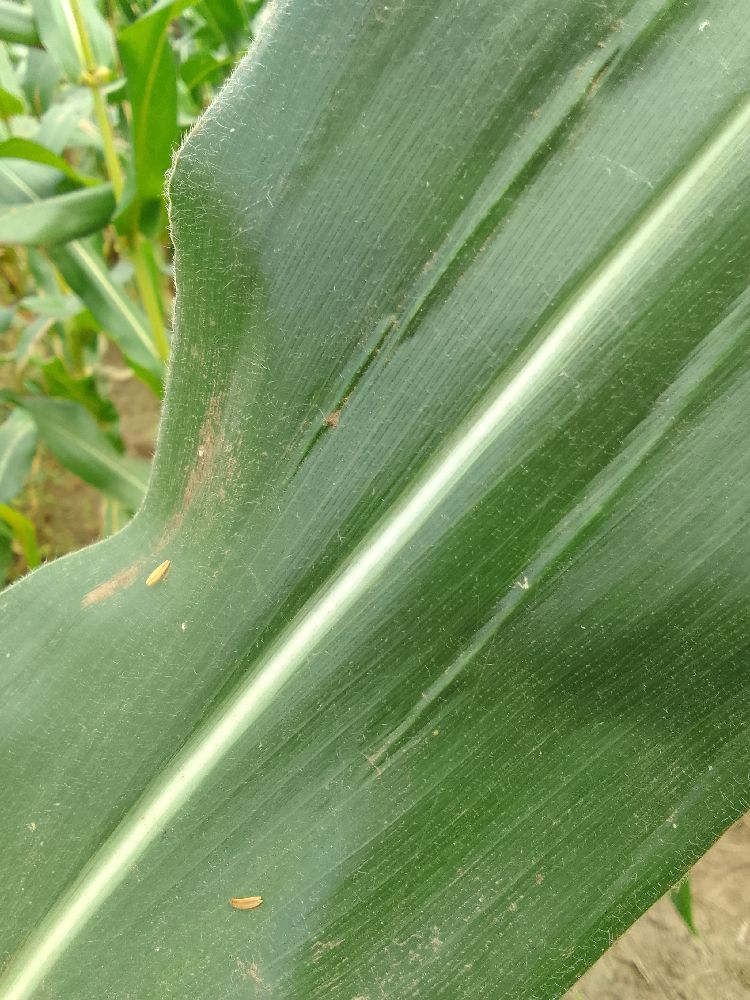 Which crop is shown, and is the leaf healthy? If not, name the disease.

maize, healthy
